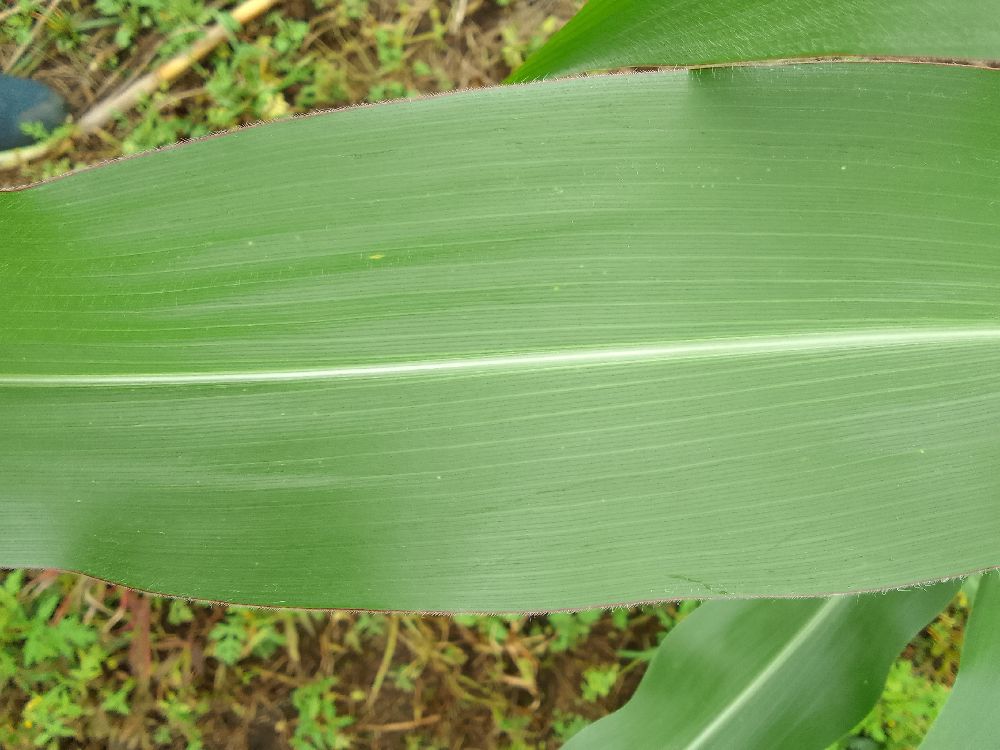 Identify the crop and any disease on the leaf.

maize, healthy
